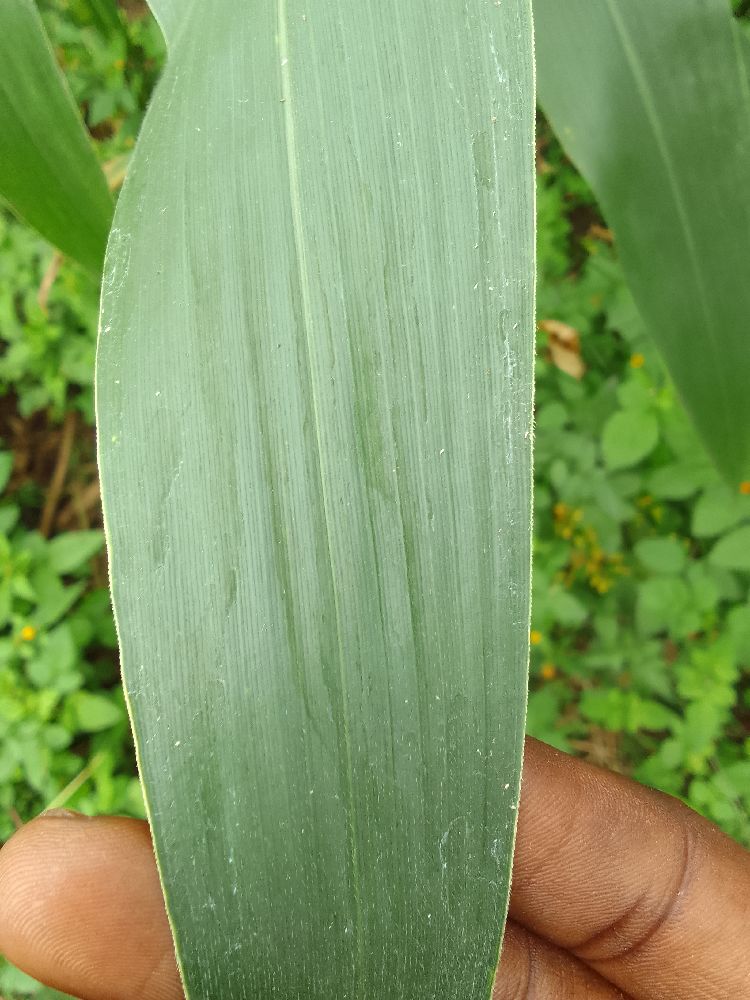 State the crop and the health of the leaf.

maize, healthy
